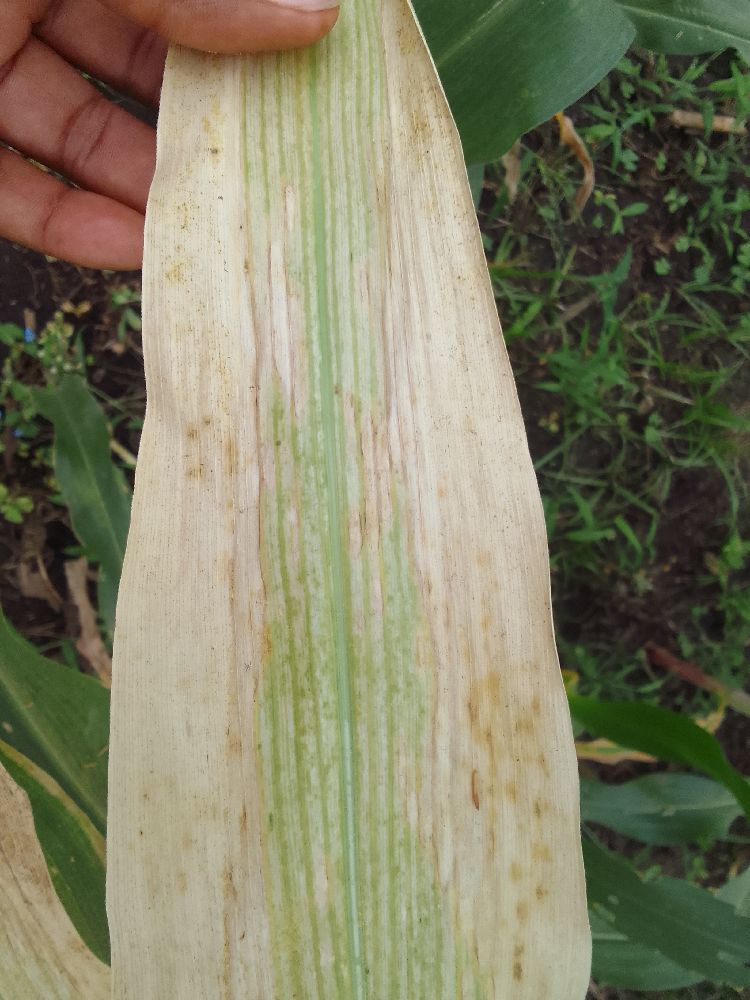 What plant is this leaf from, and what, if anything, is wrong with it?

maize, maize lethal necrosis
